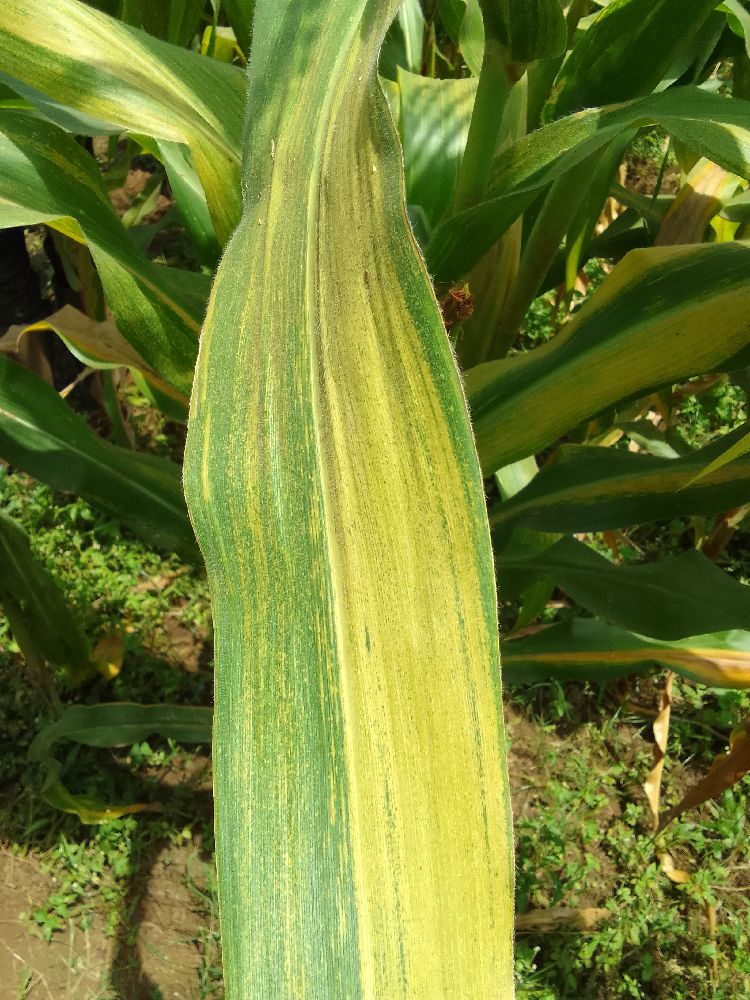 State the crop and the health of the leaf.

maize, maize lethal necrosis
